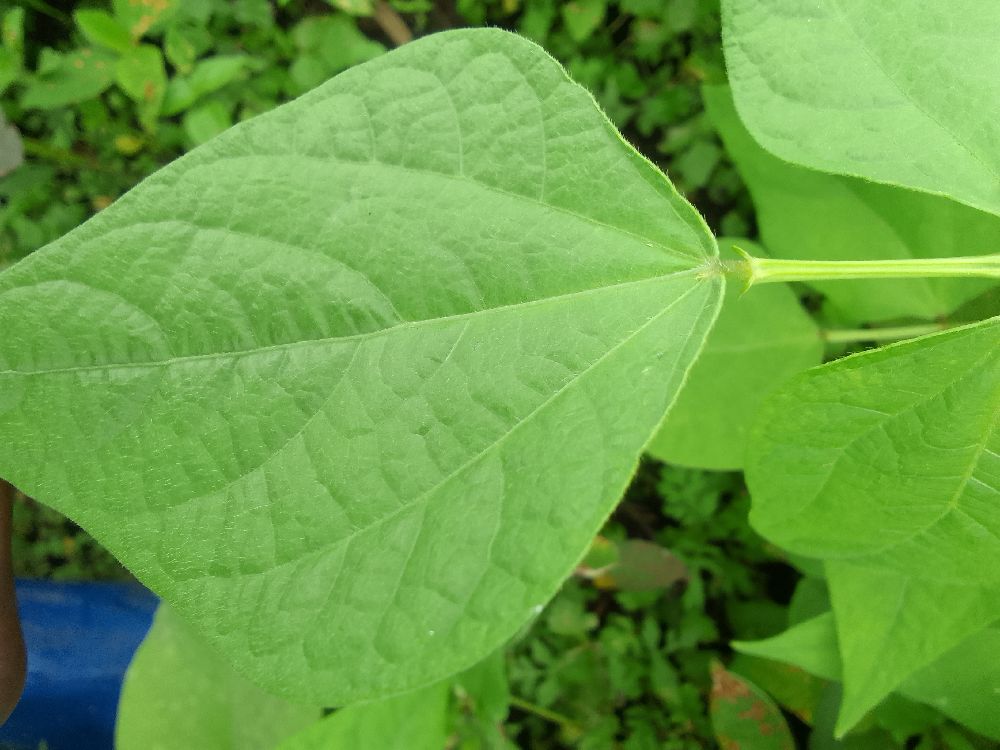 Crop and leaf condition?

common bean, healthy
